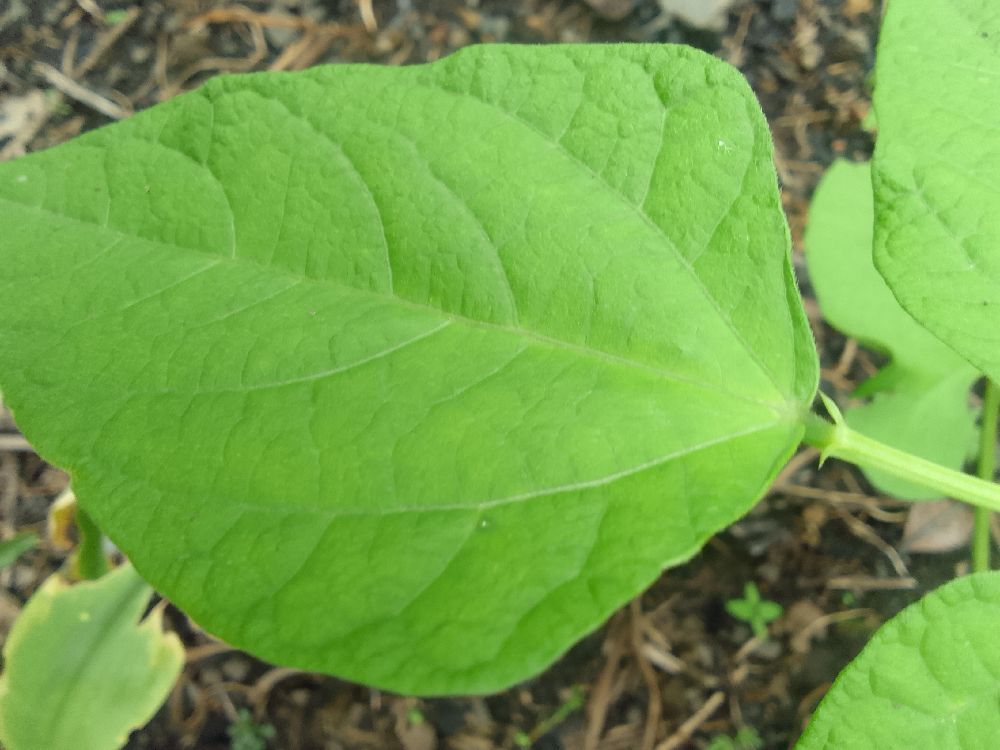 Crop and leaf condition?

common bean, healthy
